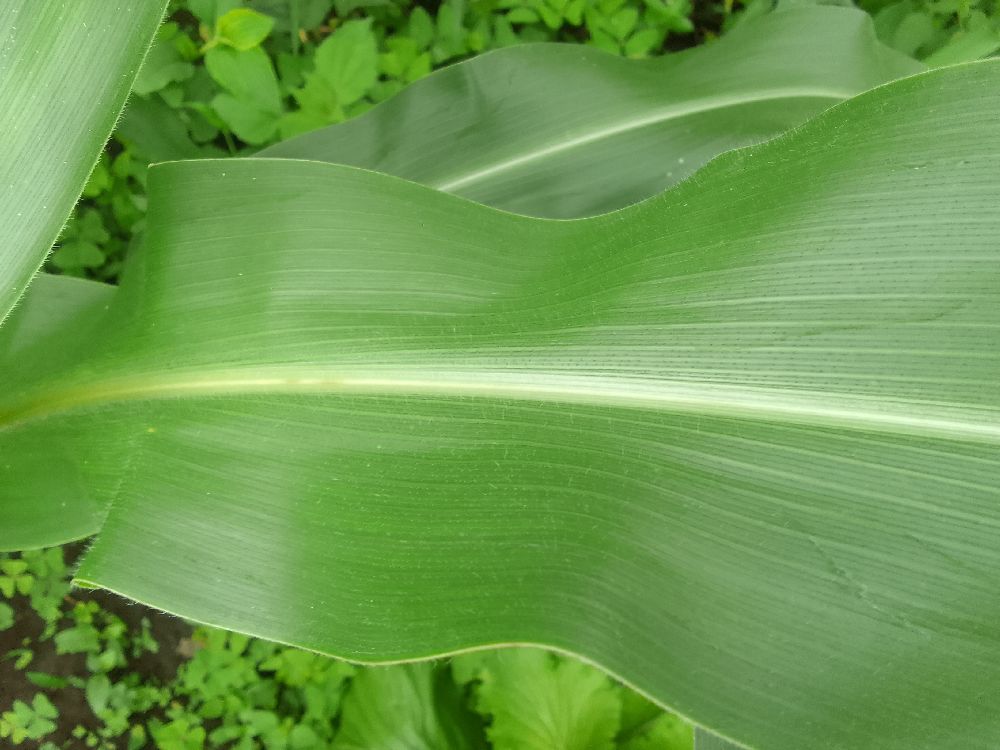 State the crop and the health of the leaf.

maize, healthy
